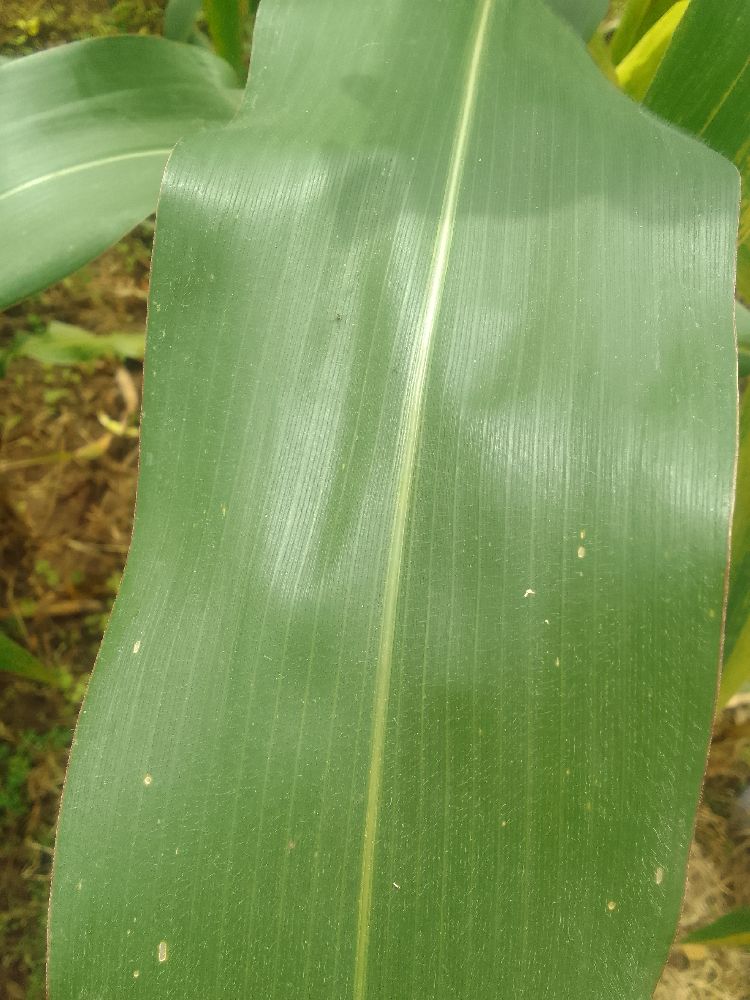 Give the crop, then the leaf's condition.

maize, healthy
